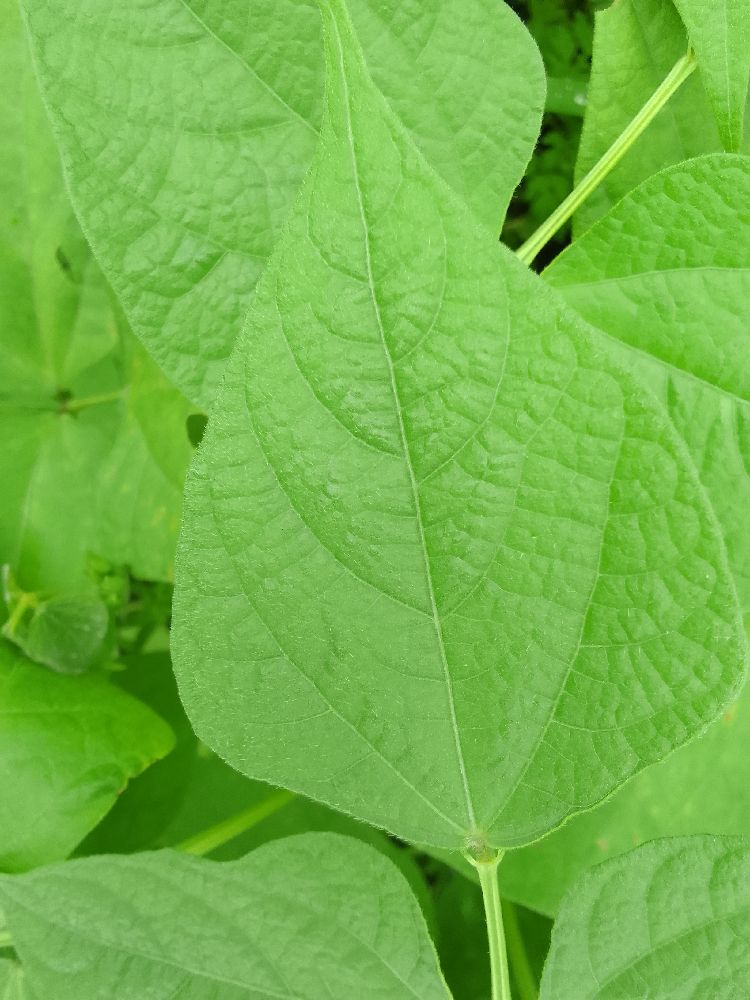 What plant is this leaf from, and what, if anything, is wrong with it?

common bean, healthy
